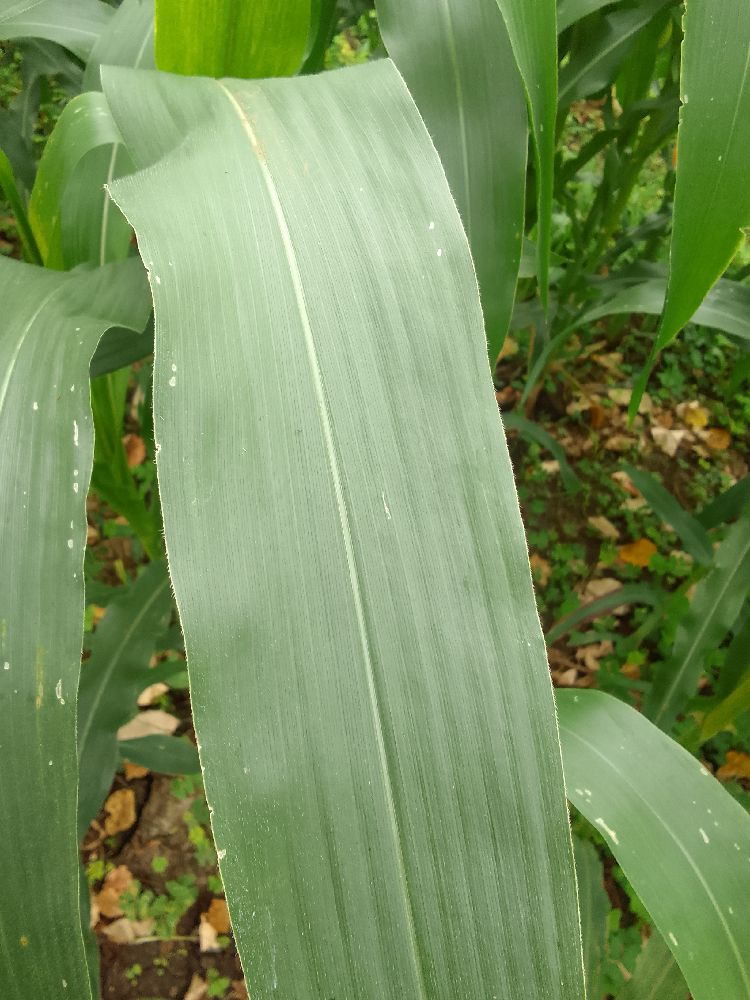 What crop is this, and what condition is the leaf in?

maize, healthy
